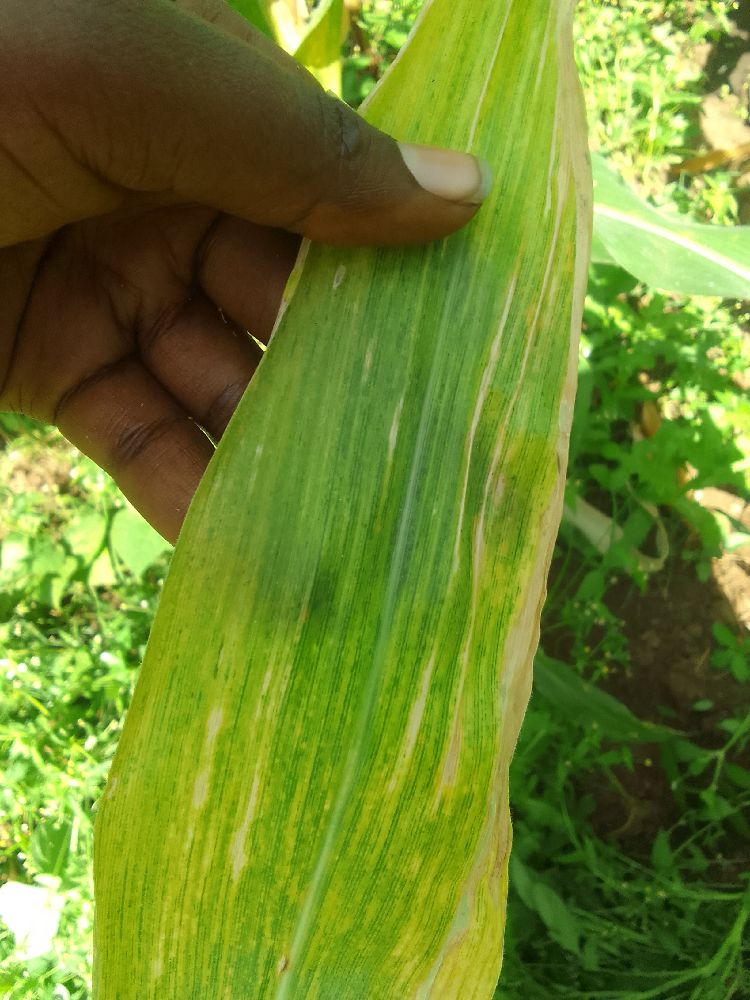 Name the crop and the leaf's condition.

maize, maize lethal necrosis
